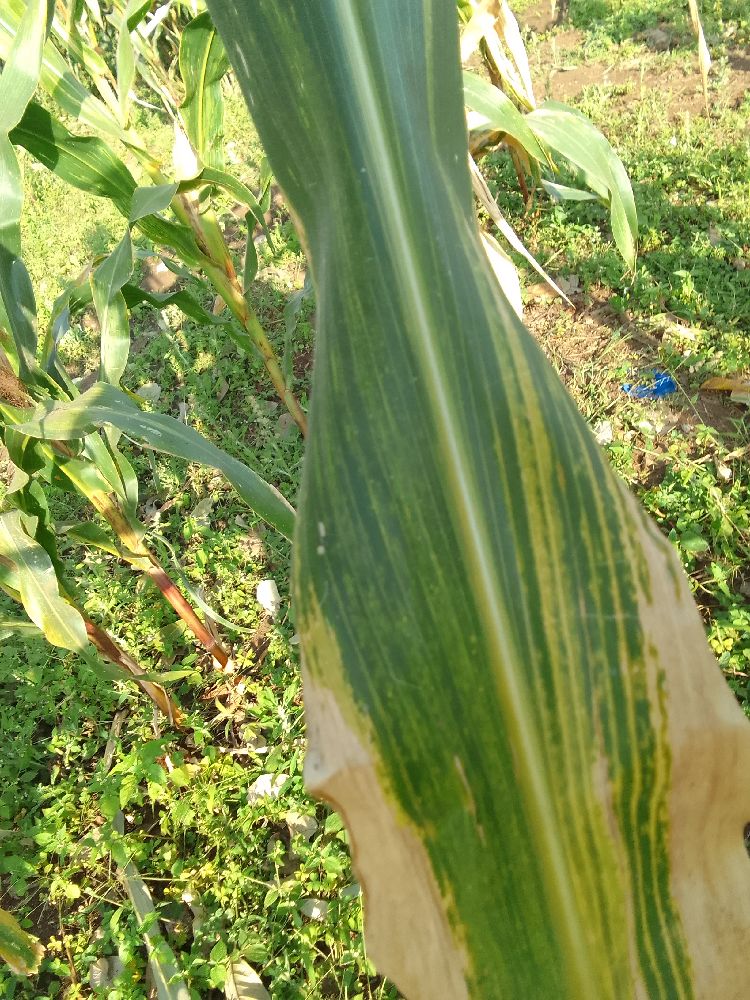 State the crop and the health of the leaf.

maize, maize lethal necrosis
